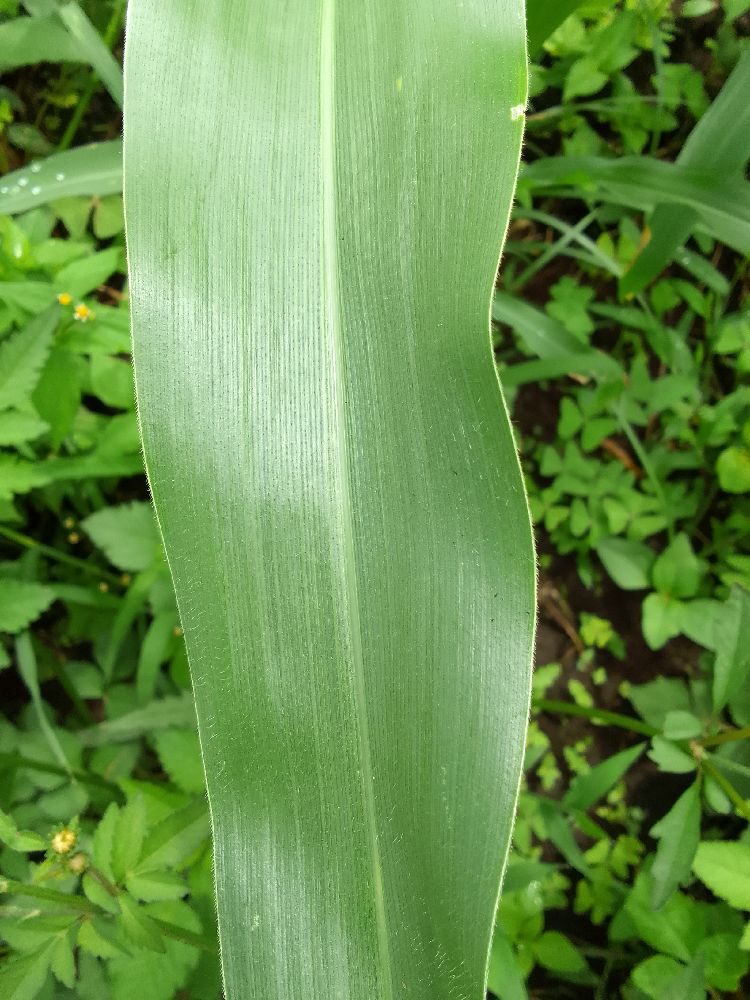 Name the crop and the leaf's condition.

common bean, healthy
